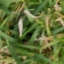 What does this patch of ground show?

grass
